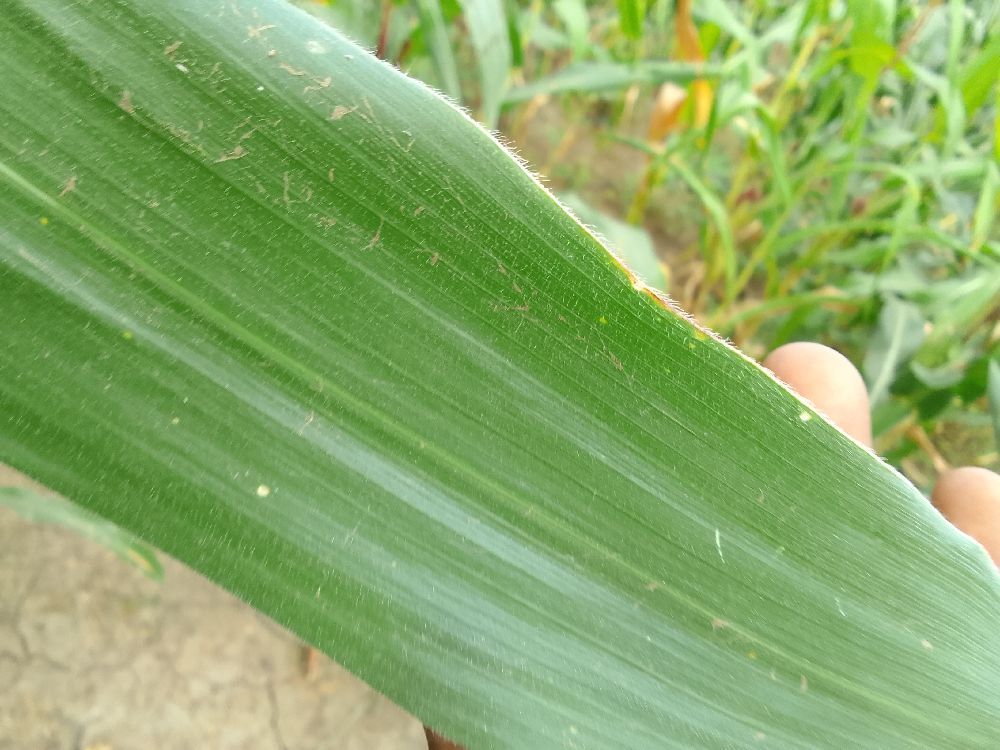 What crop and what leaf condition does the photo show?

maize, healthy
